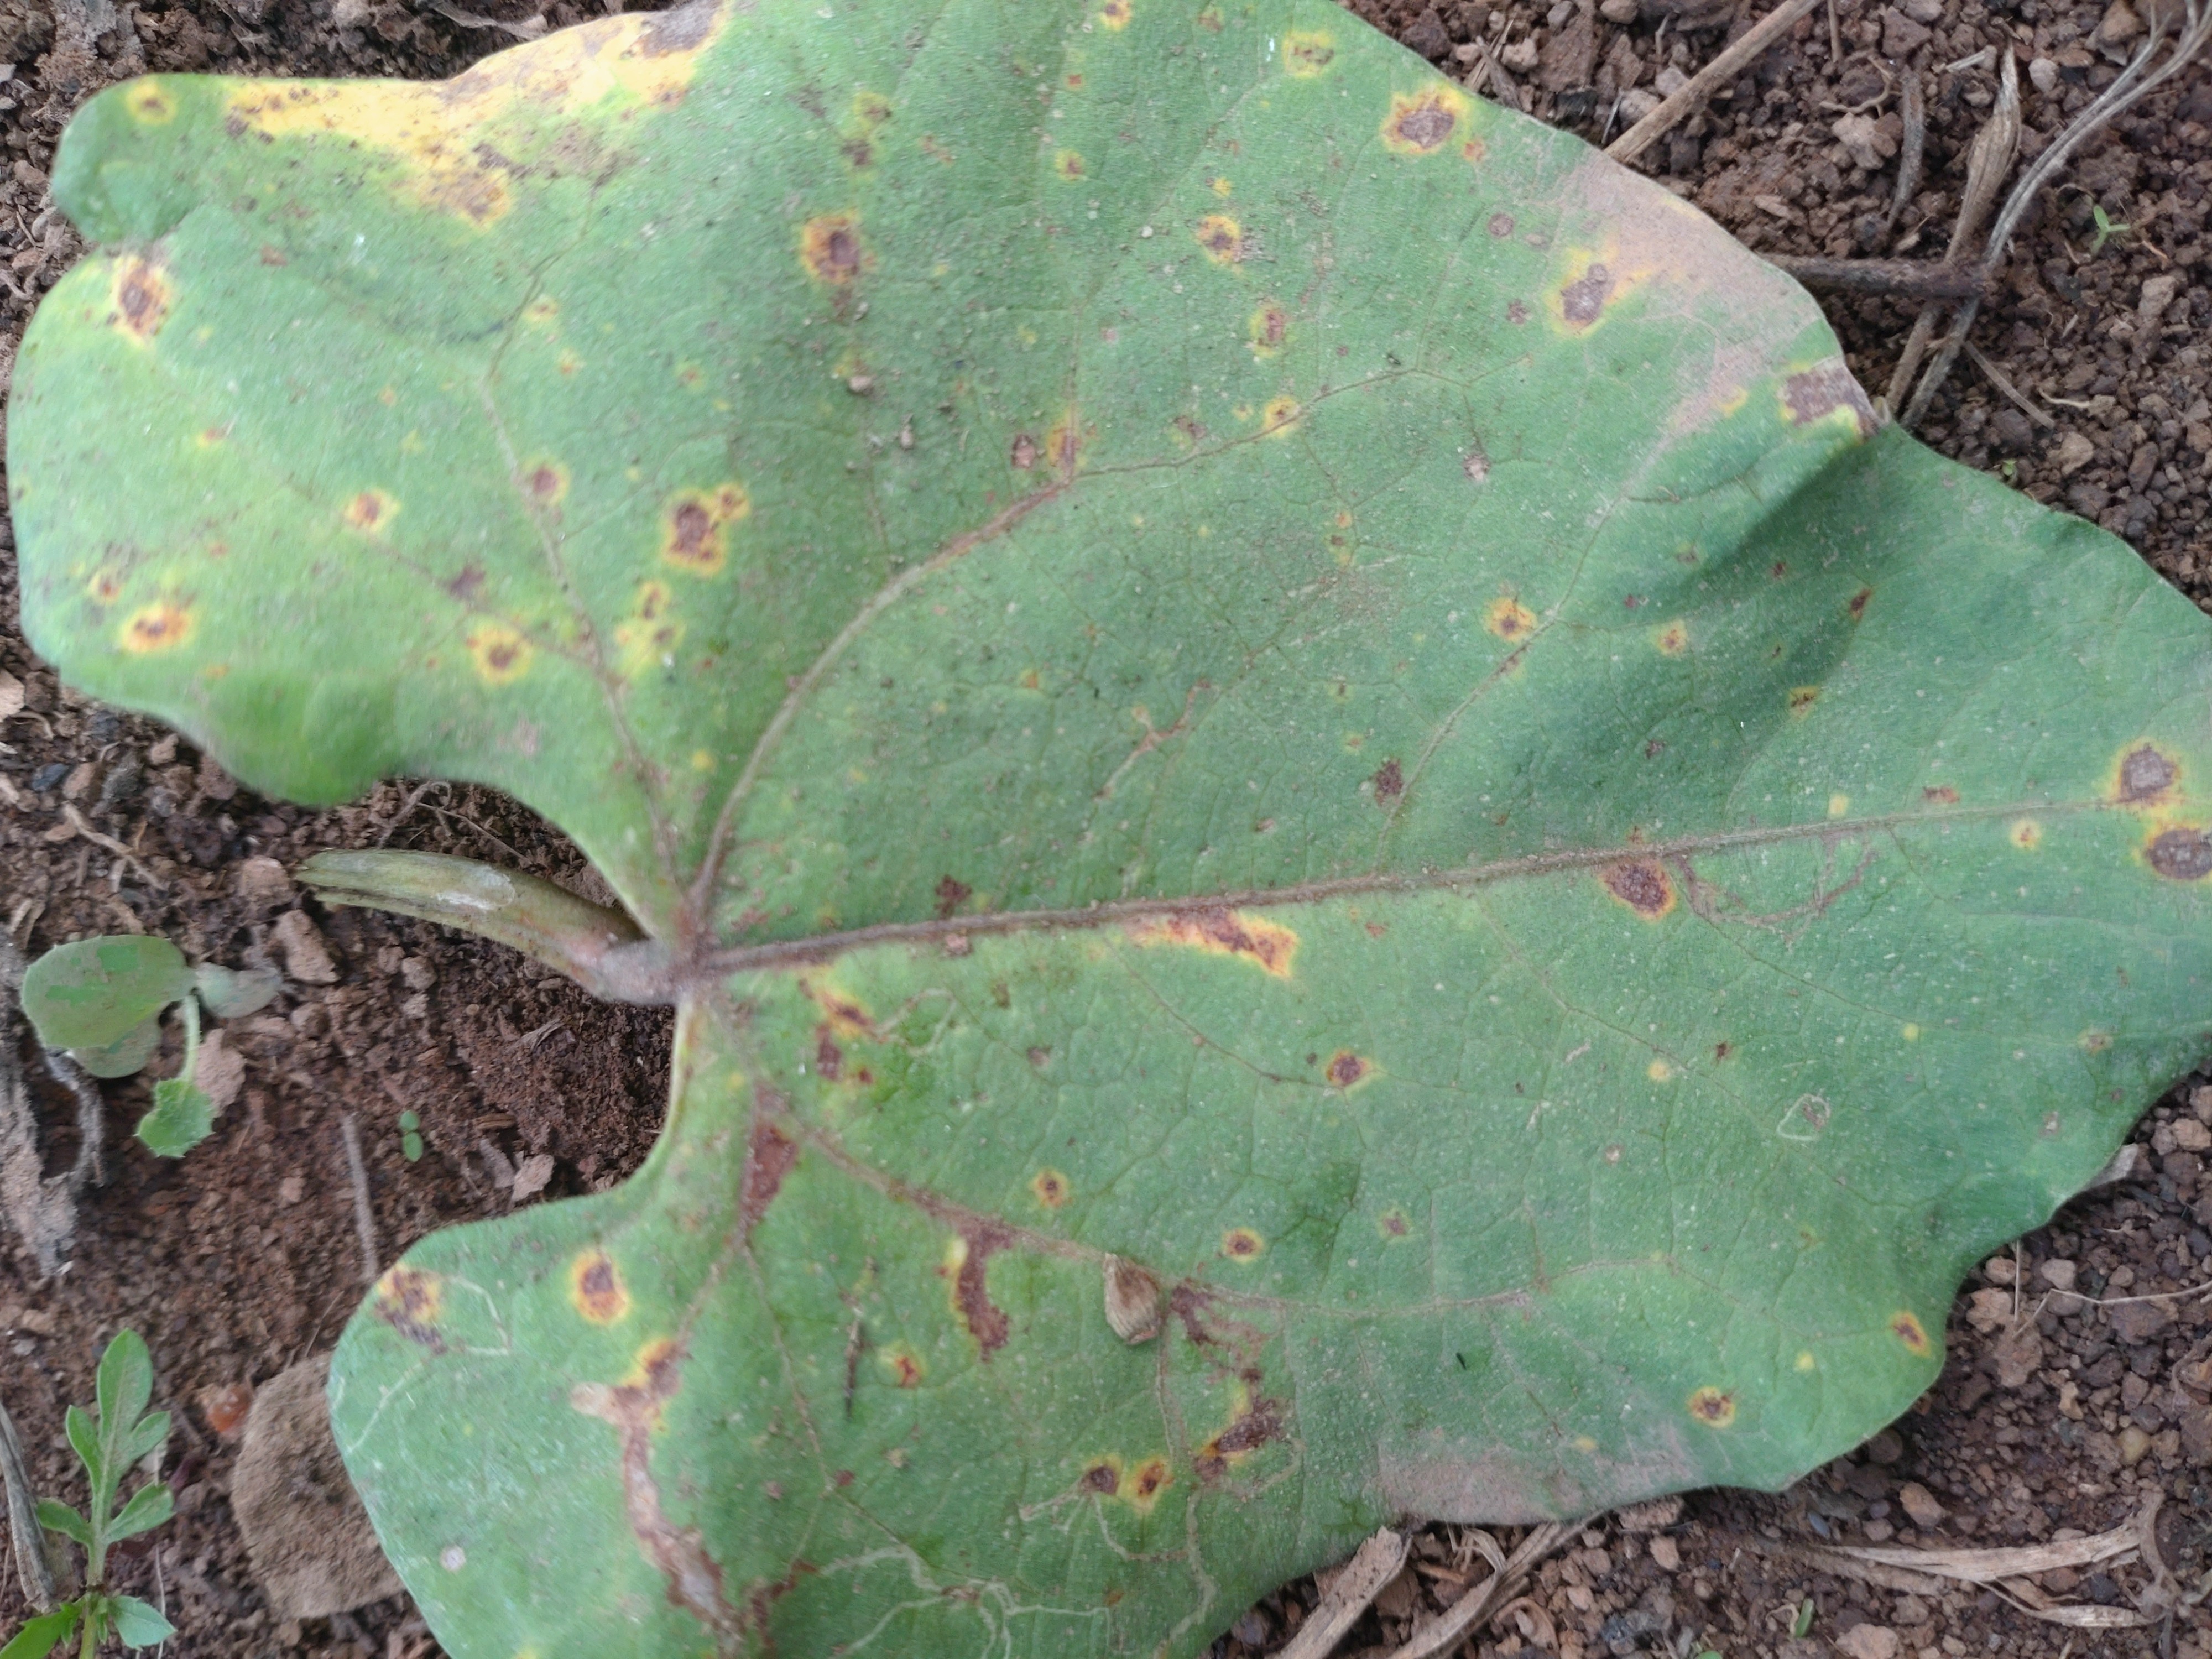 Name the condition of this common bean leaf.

rust
